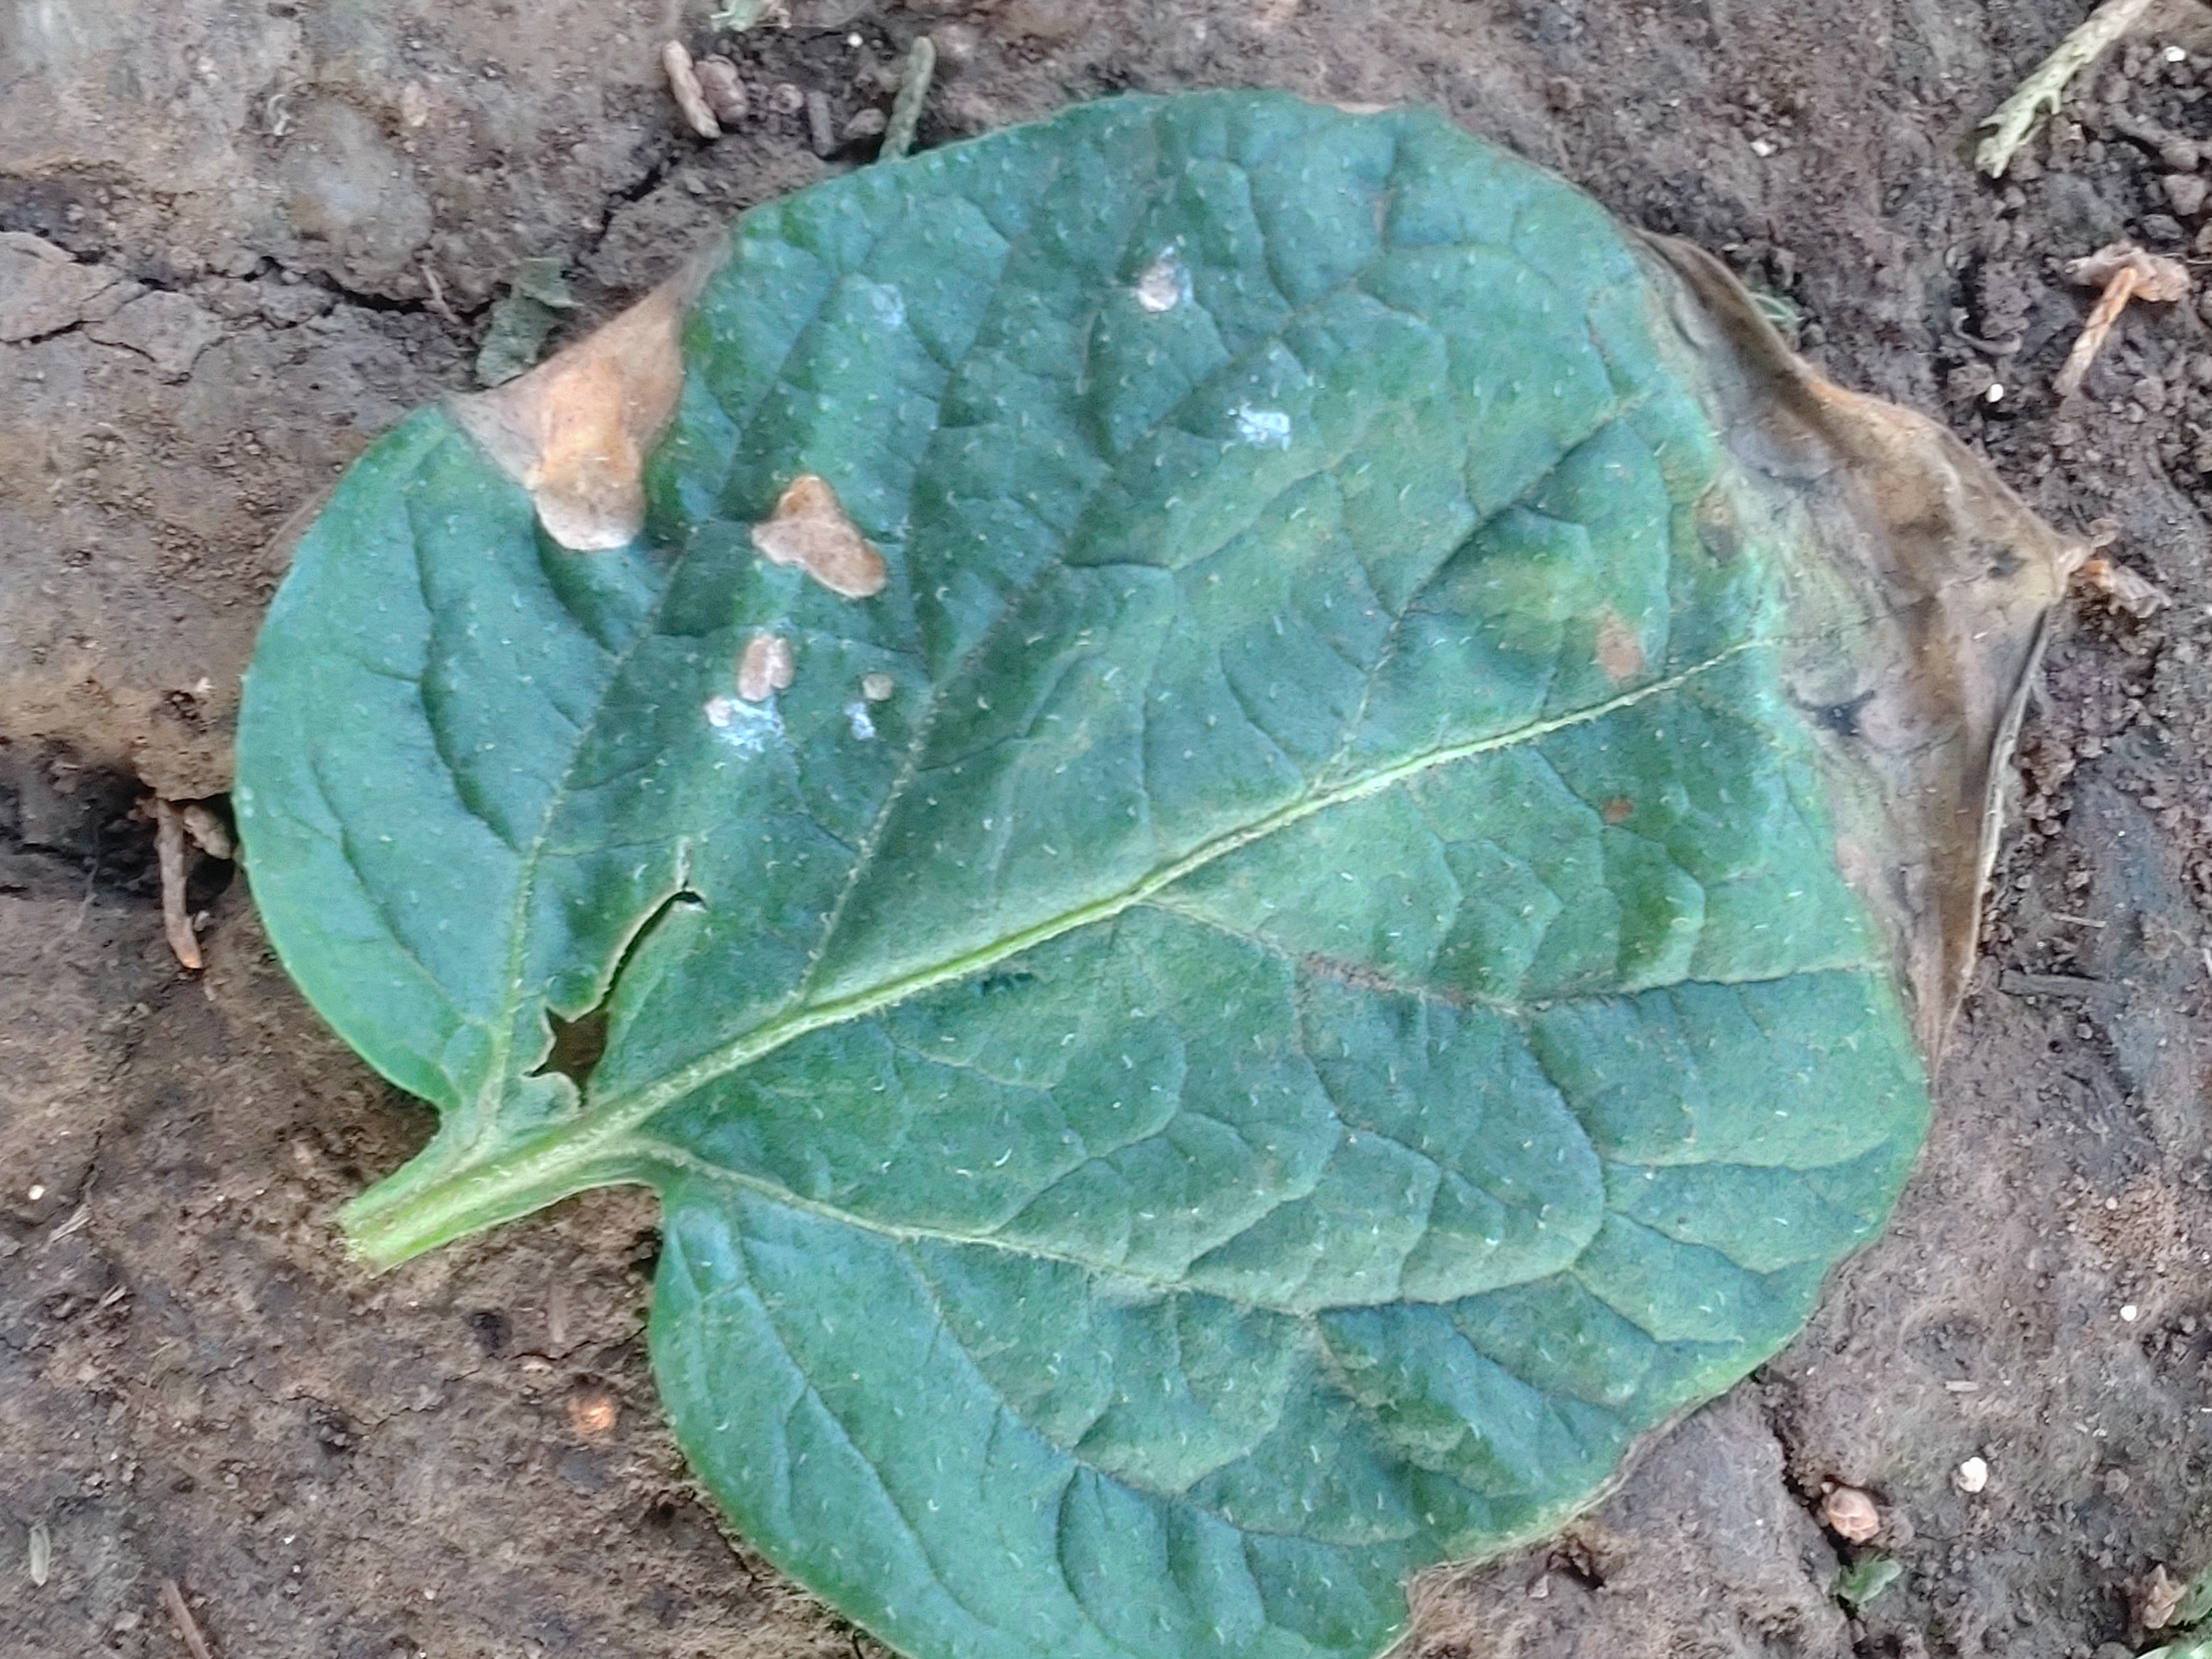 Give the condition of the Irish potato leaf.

early blight
